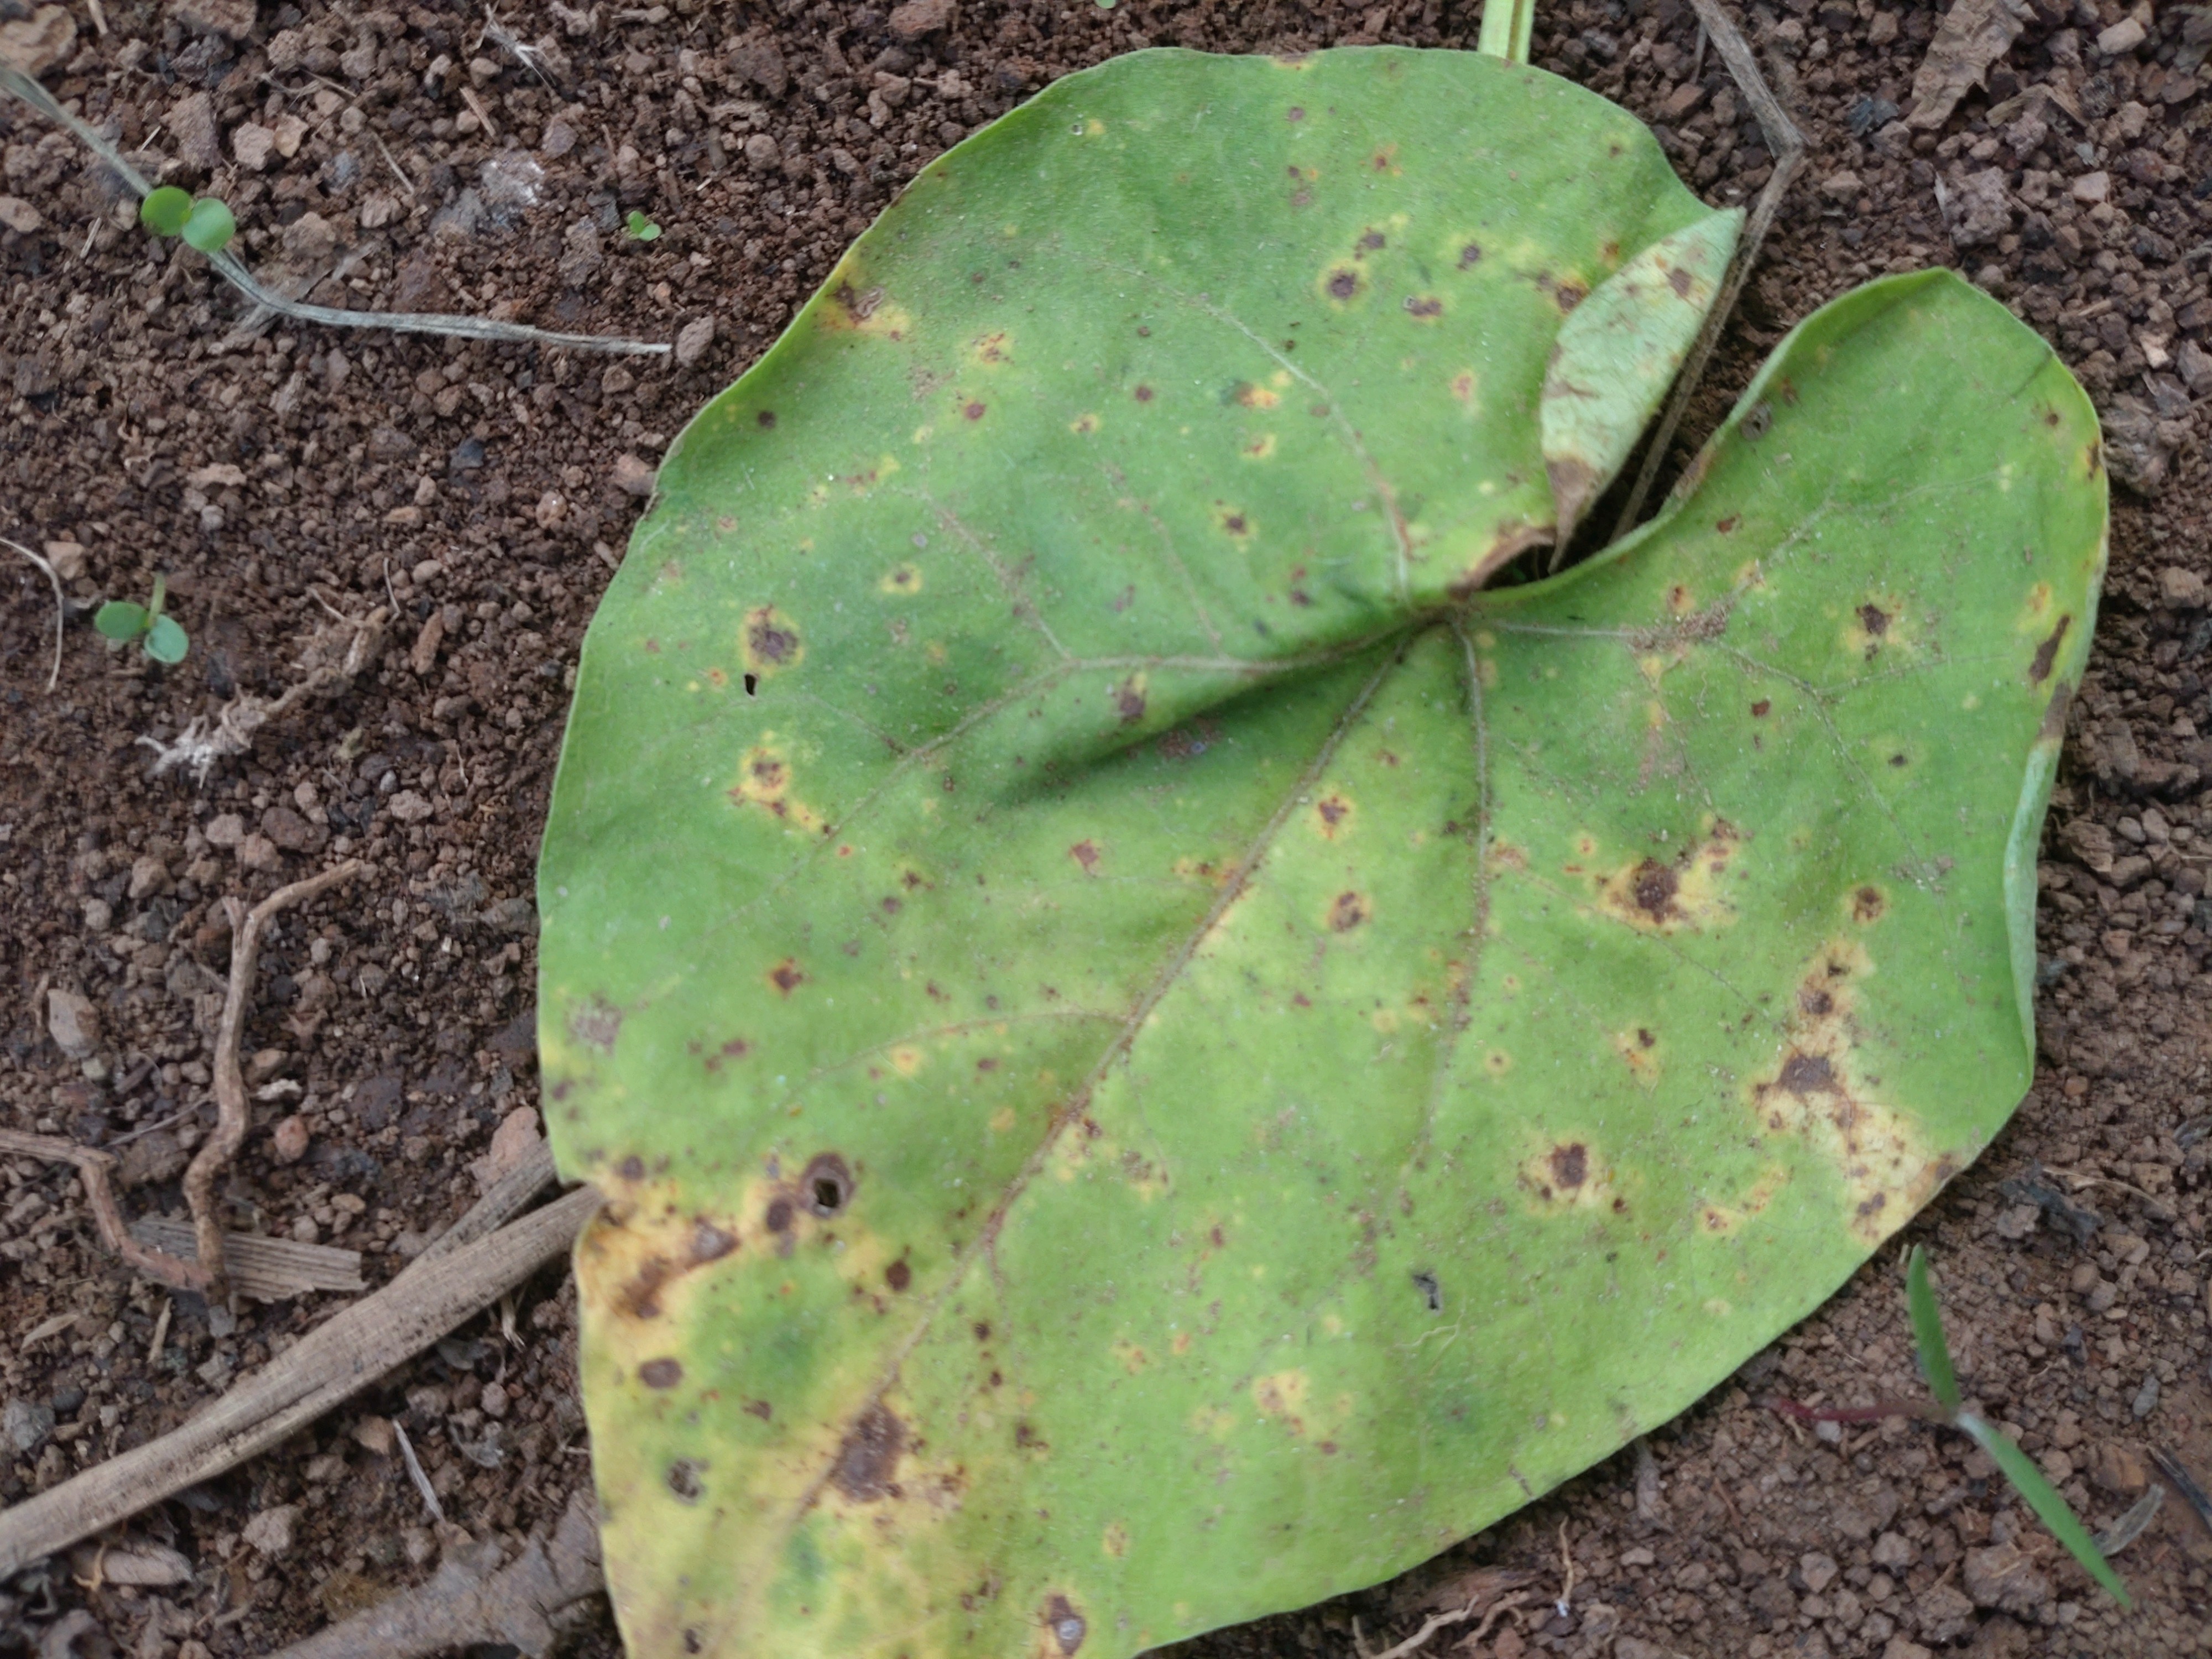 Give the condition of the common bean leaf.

rust
